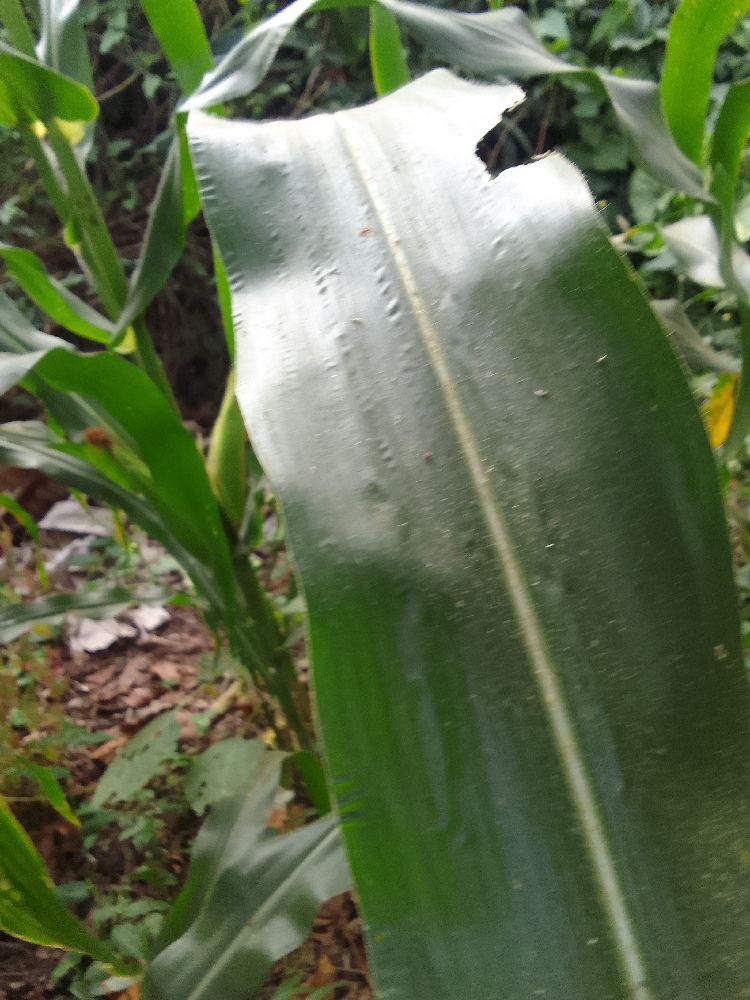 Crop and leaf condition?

maize, healthy
